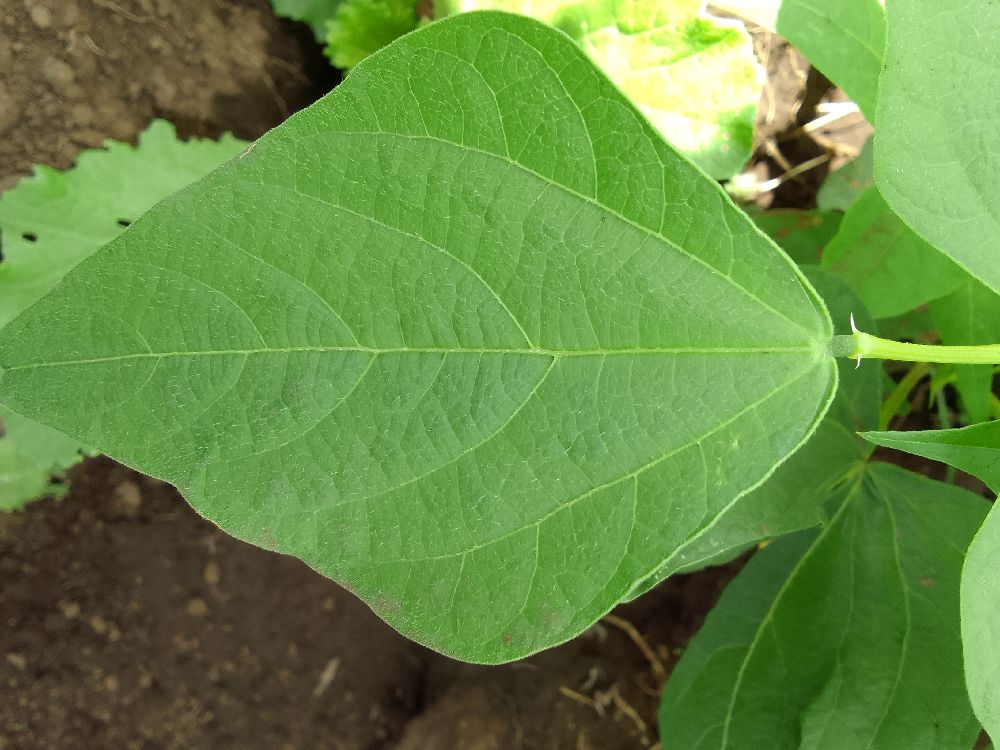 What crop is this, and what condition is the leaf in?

common bean, healthy
